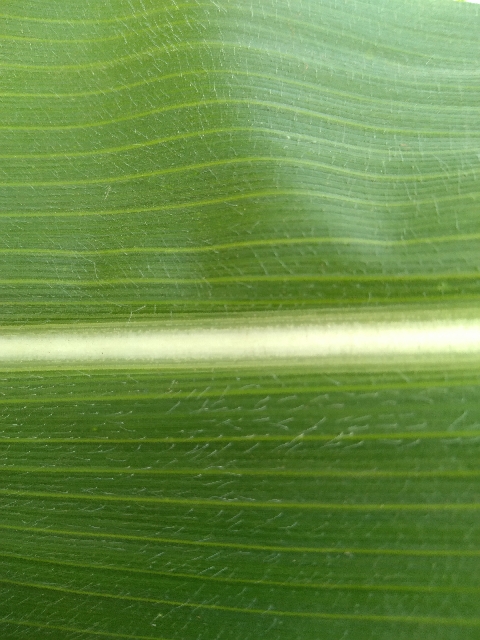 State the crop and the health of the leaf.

maize, healthy
